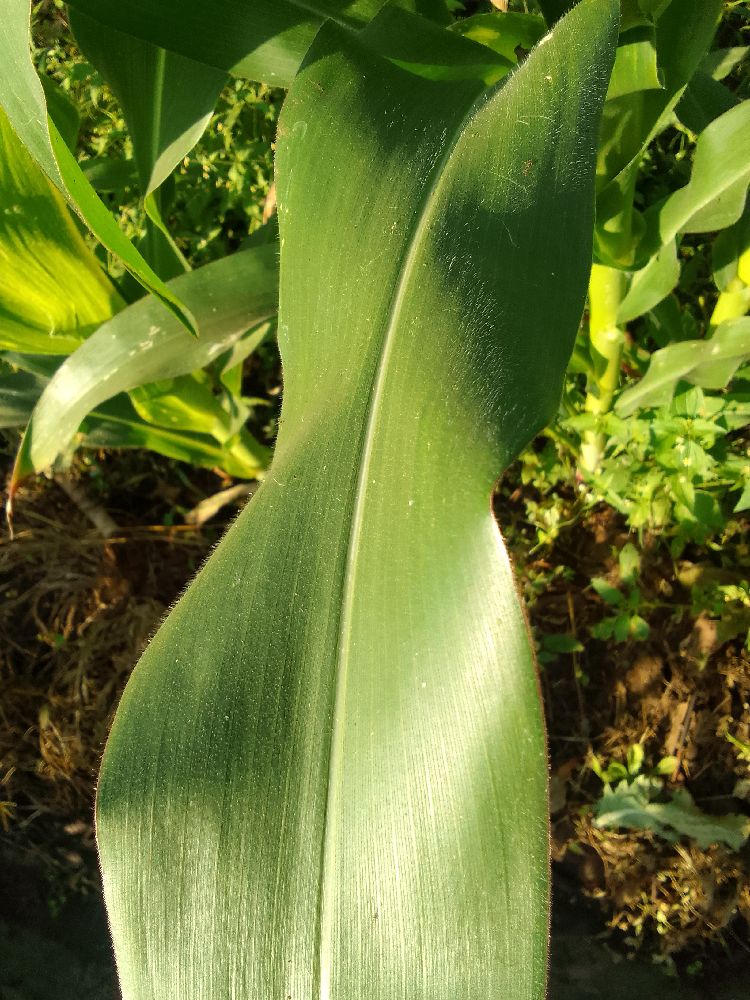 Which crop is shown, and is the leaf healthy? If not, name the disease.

maize, healthy
